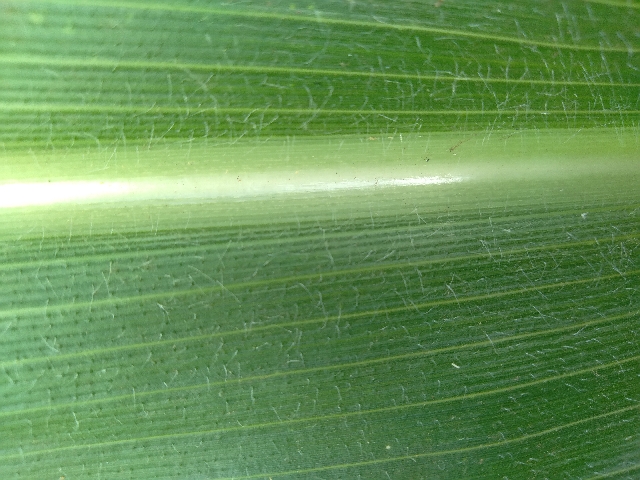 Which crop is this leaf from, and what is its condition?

maize, healthy
